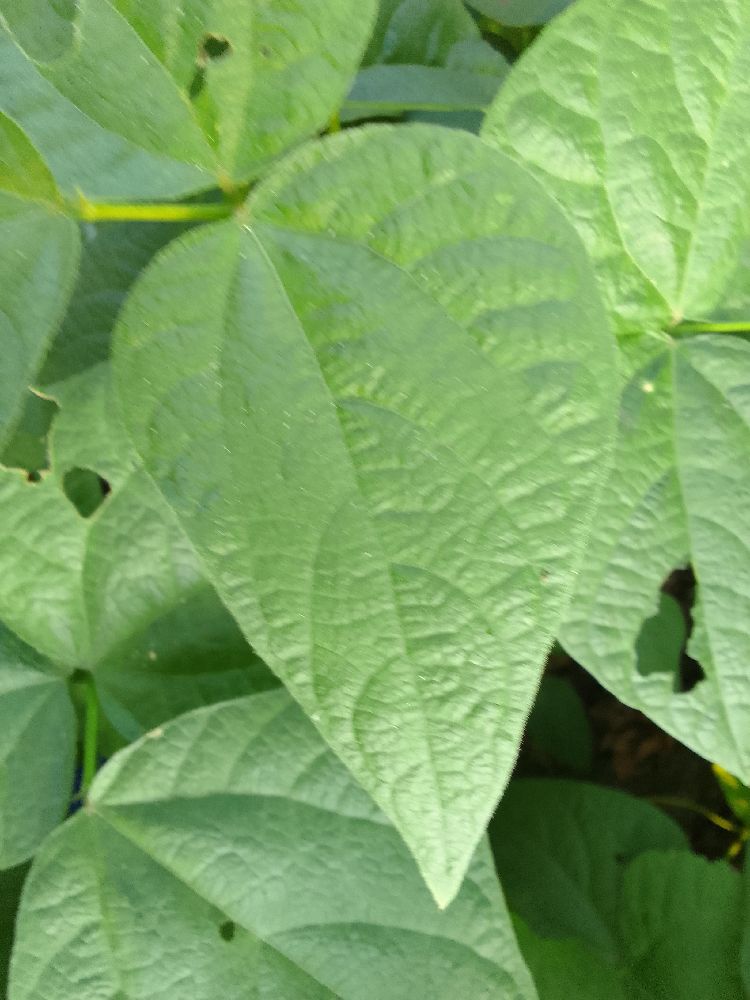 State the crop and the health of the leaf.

common bean, healthy
